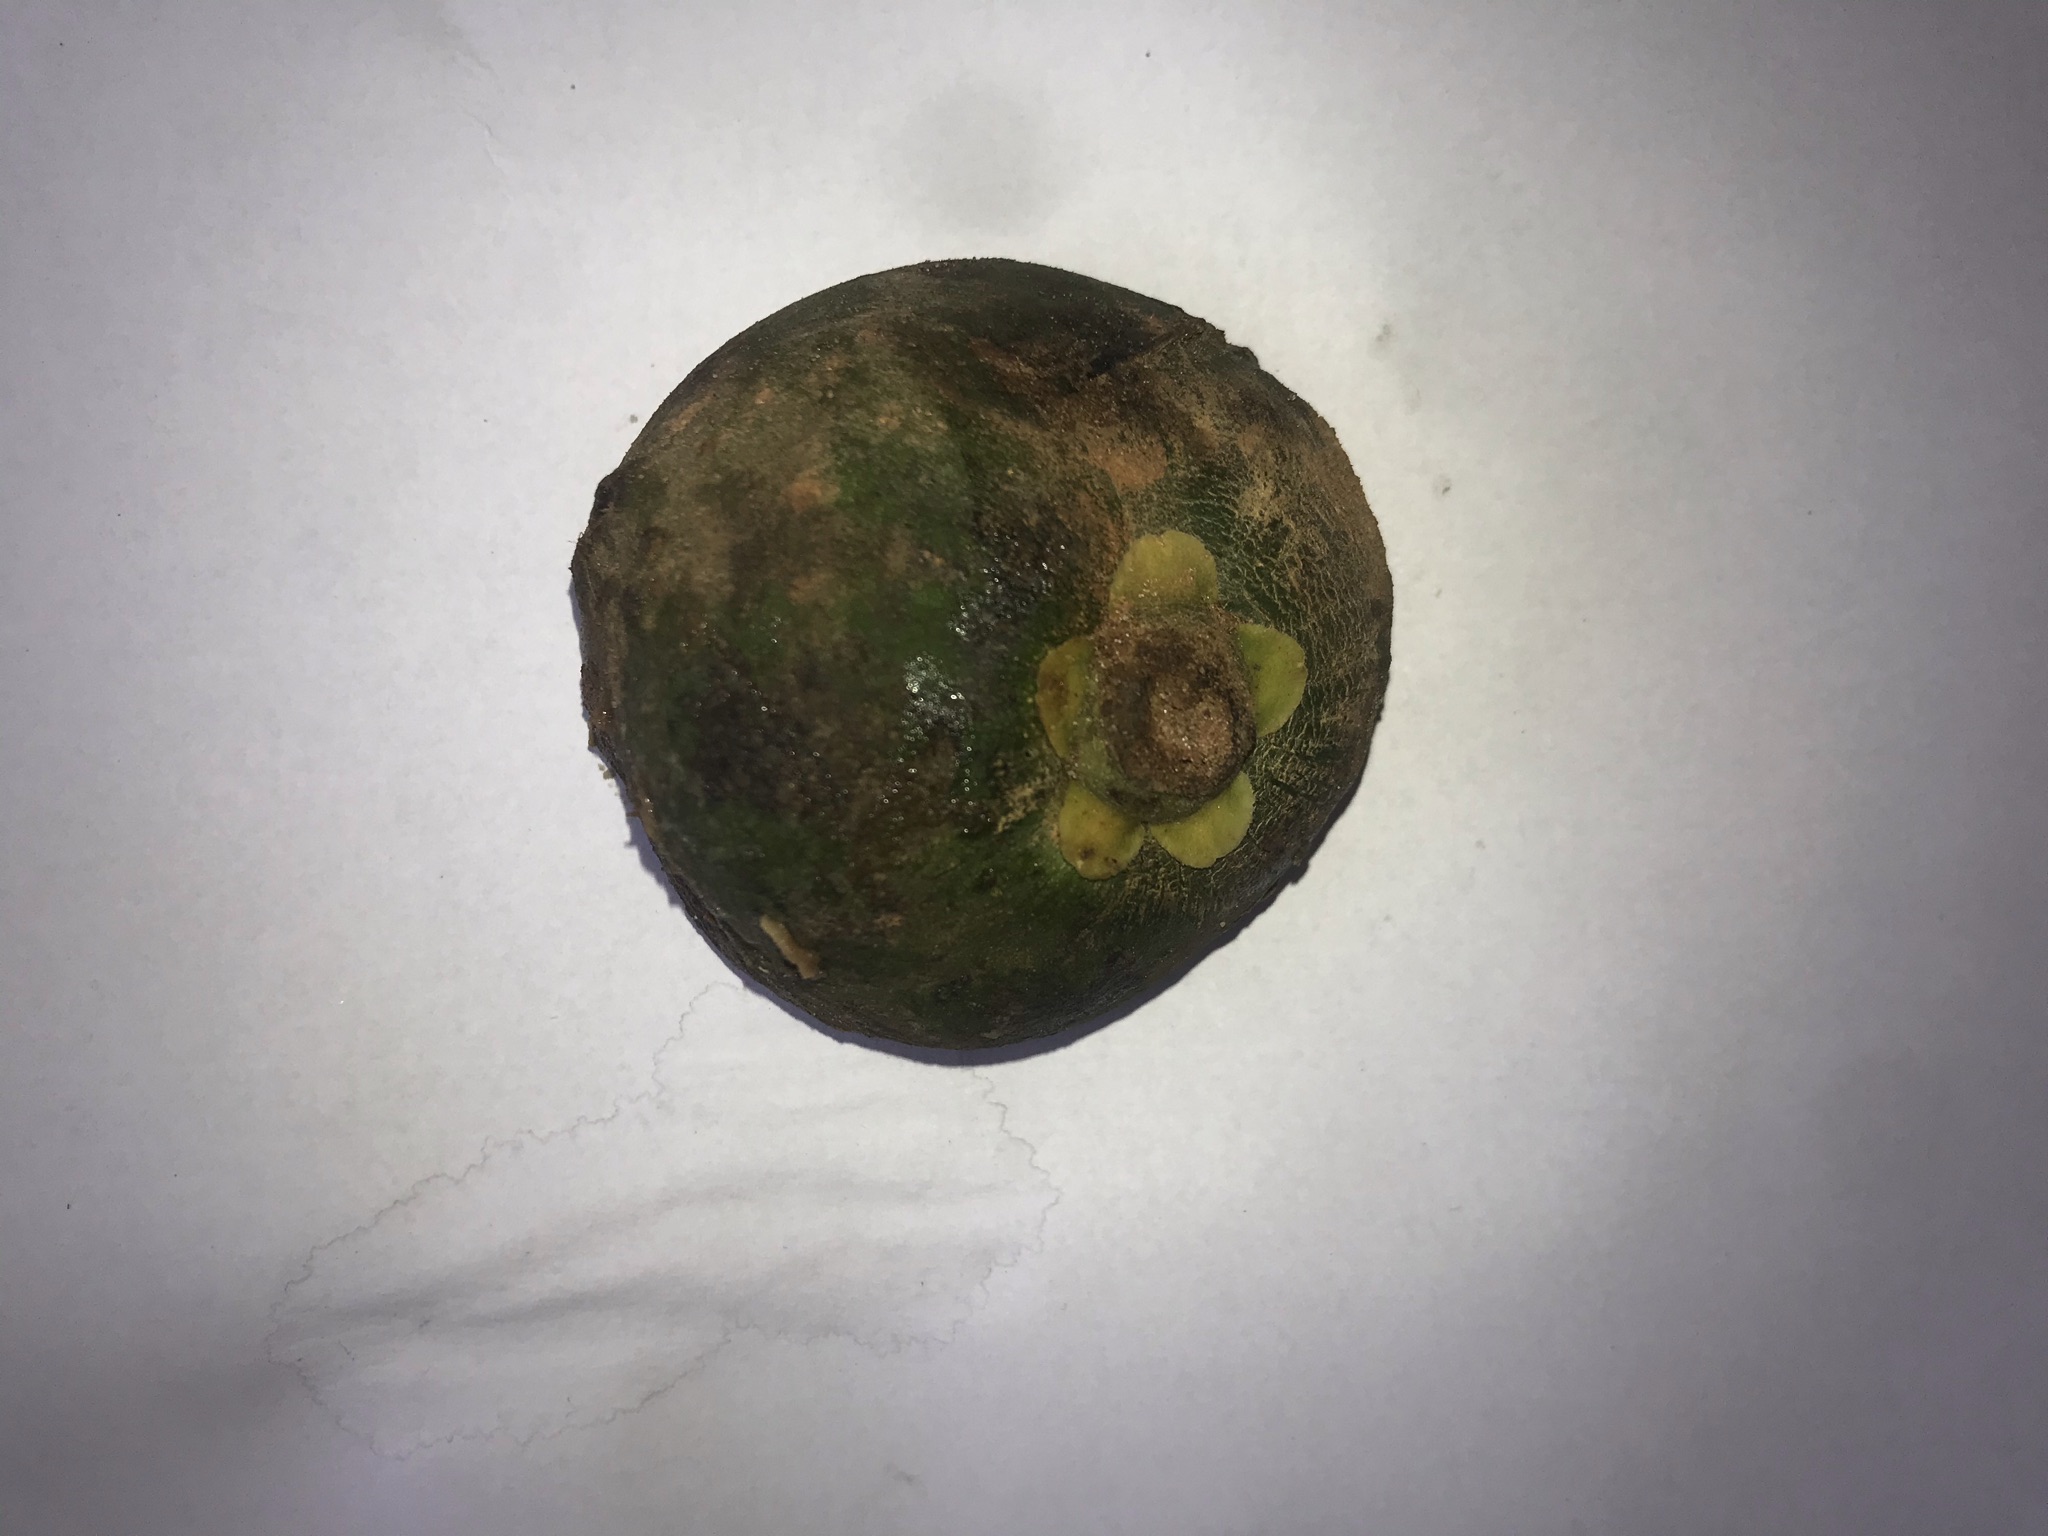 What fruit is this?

pequi
